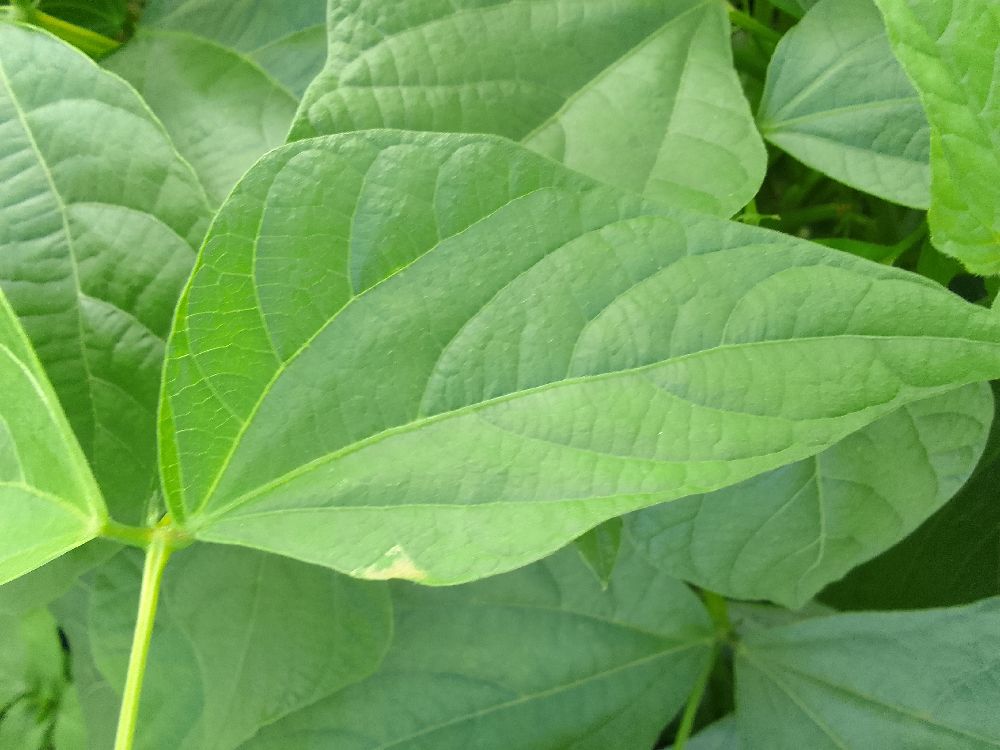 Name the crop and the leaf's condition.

common bean, healthy
